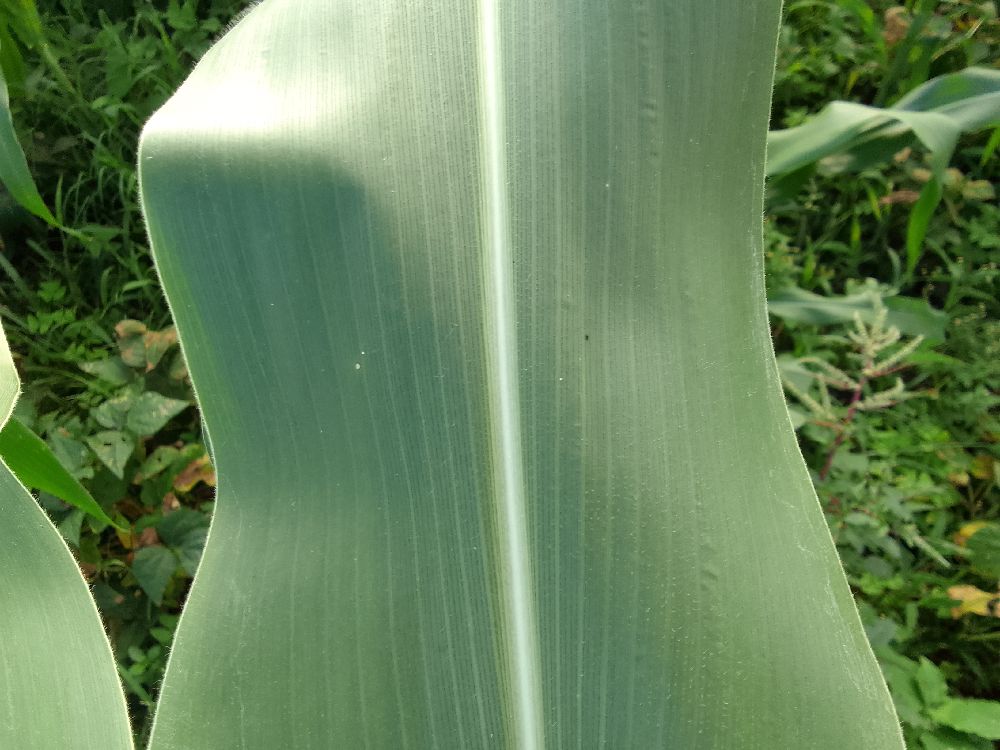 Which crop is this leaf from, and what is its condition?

maize, healthy
